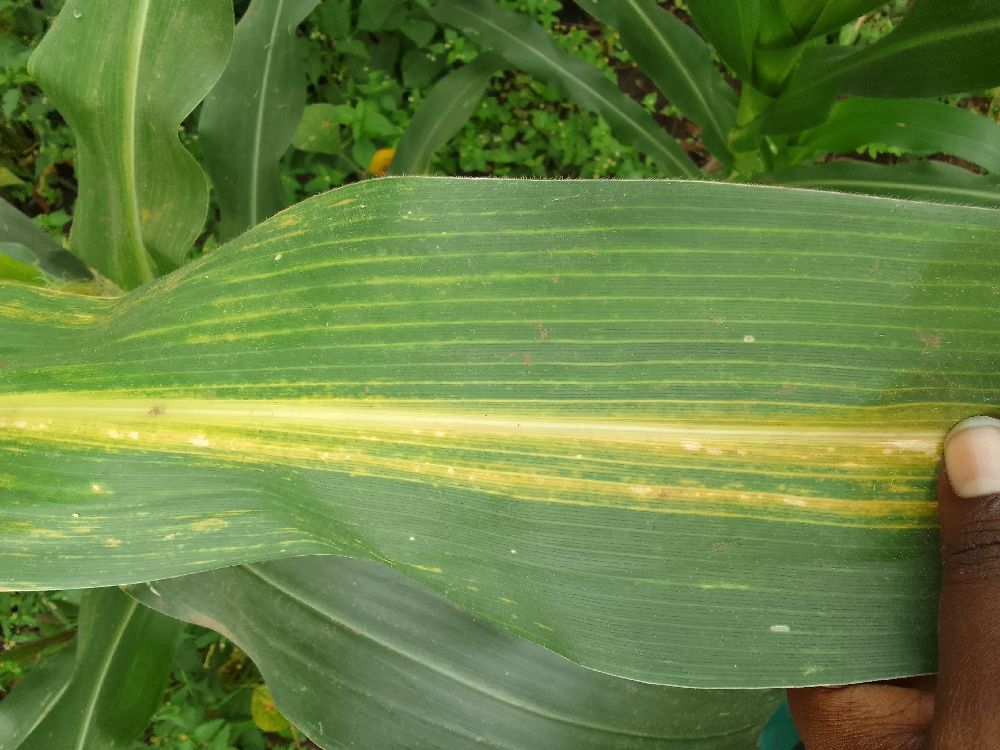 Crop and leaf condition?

maize, maize lethal necrosis
